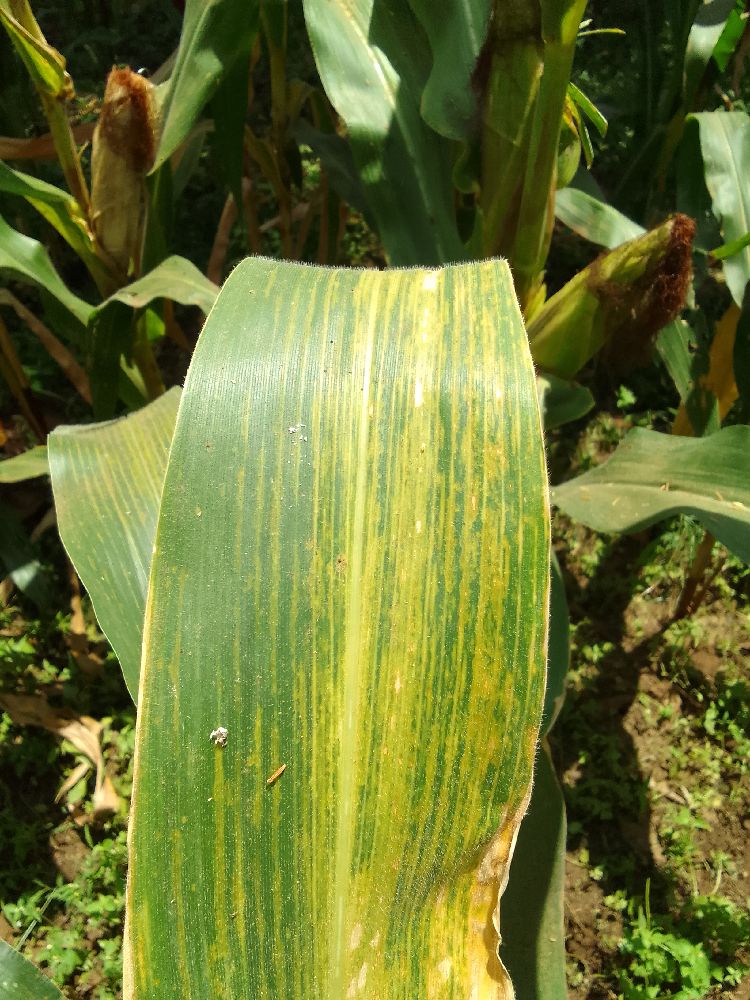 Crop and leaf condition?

maize, maize lethal necrosis
